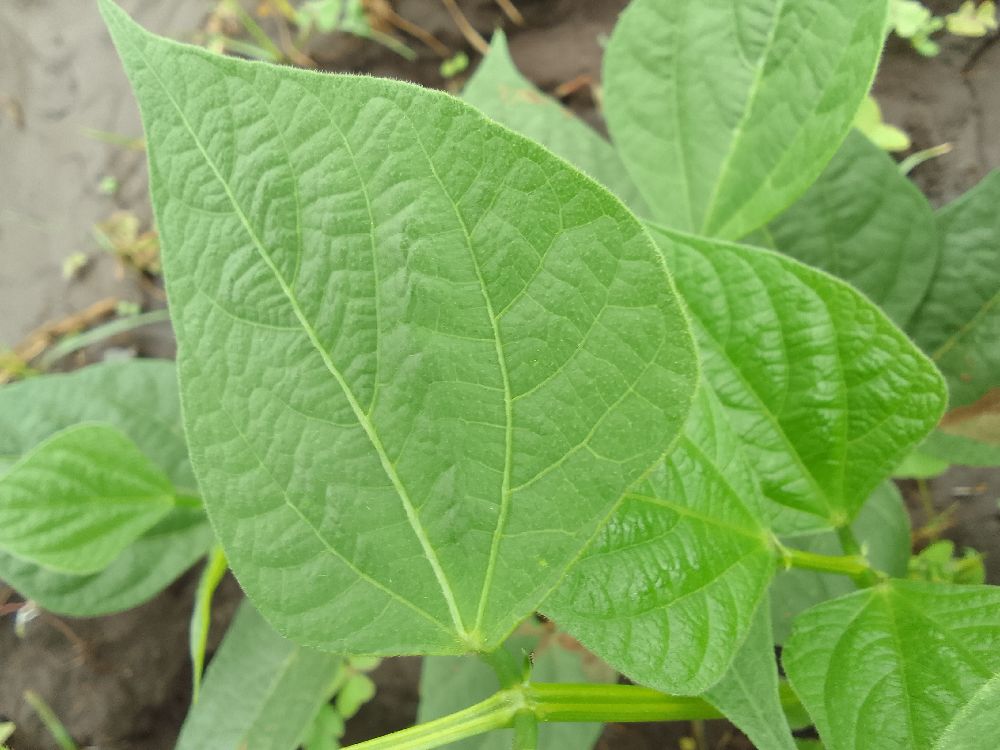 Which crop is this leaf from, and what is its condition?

common bean, healthy
